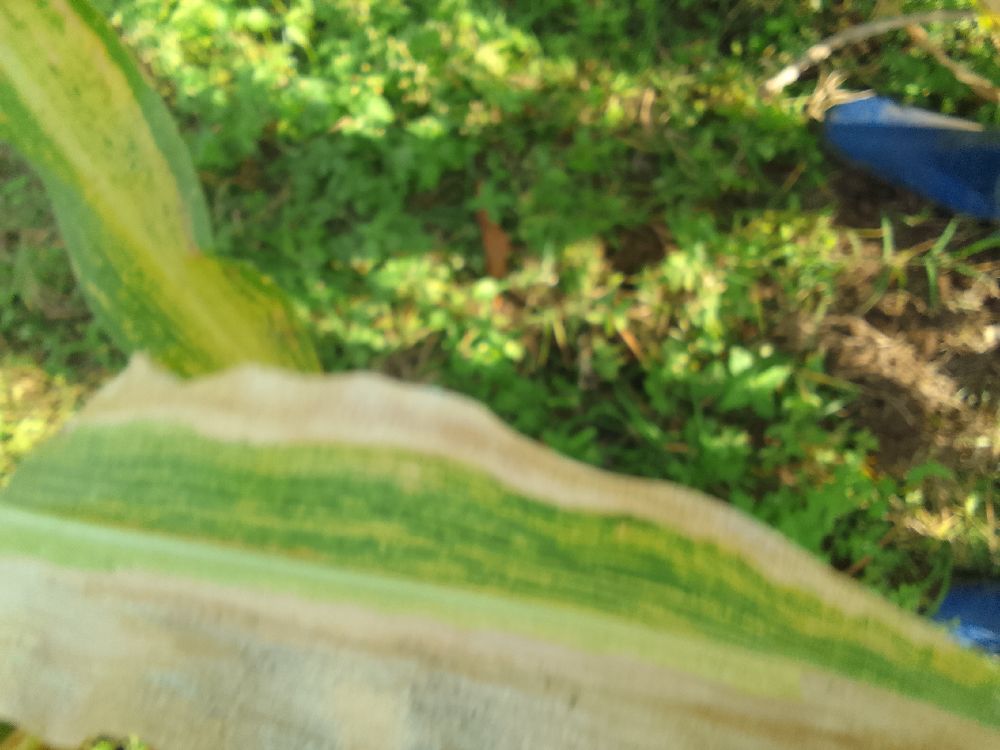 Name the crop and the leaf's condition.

maize, maize lethal necrosis
